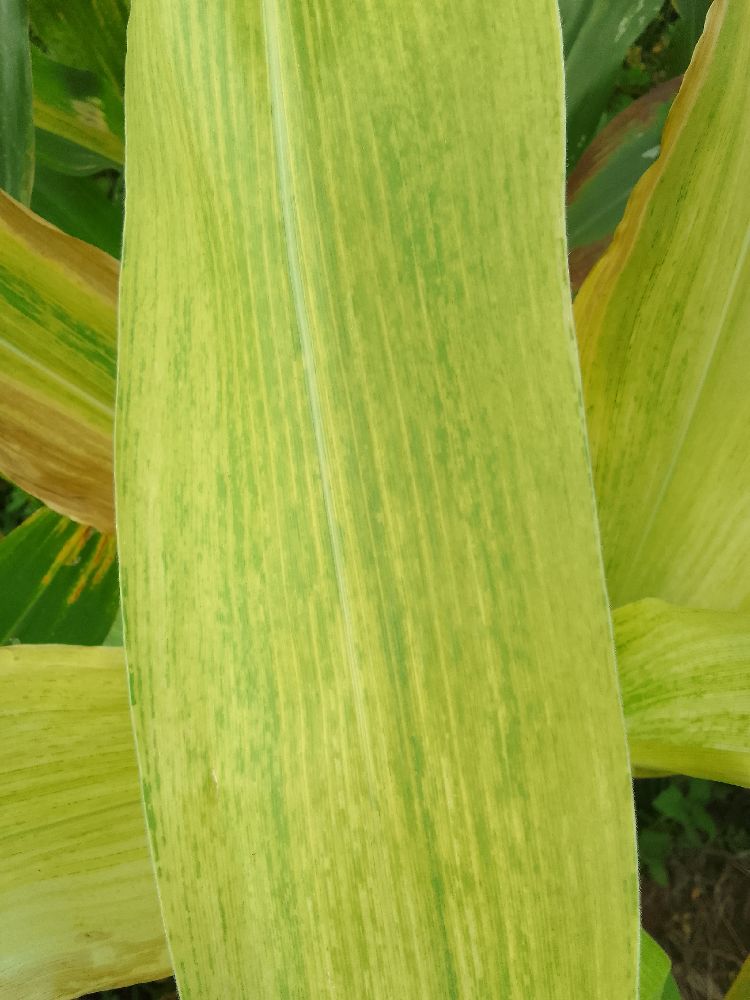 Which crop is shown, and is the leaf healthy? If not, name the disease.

maize, maize lethal necrosis
